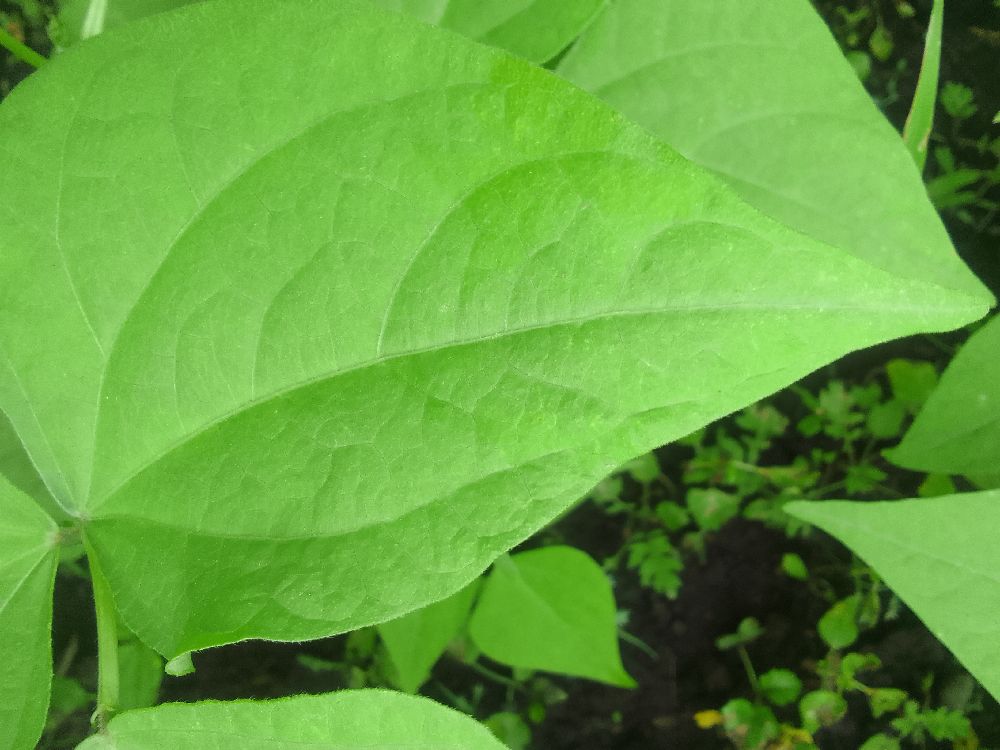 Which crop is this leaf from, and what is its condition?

common bean, healthy
